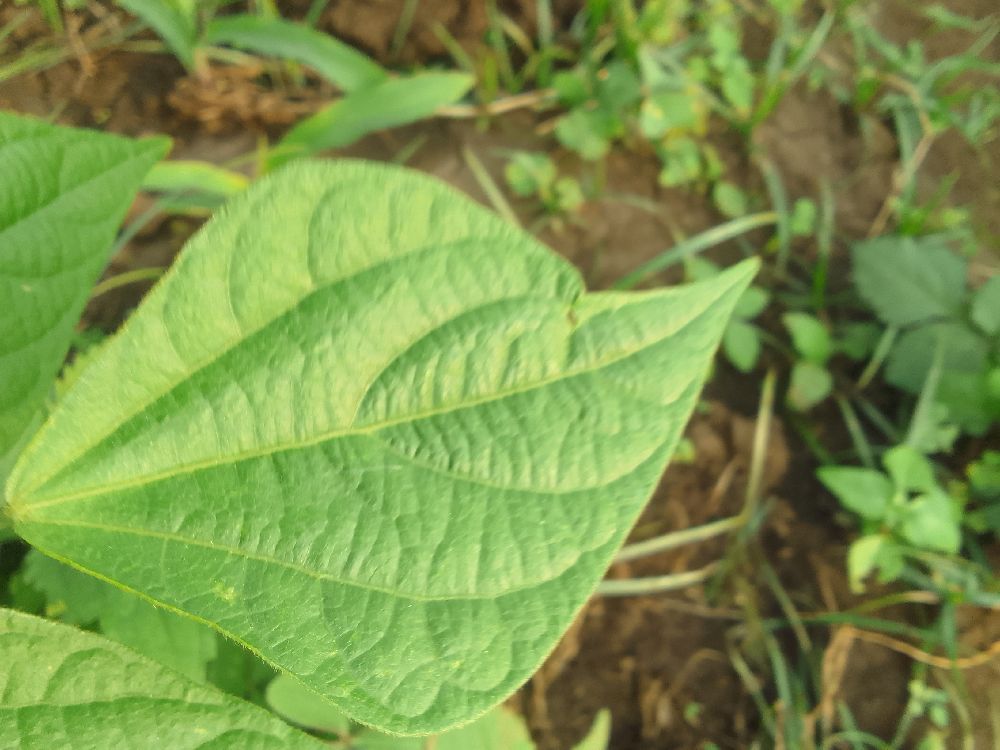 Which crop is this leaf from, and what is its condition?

common bean, healthy
